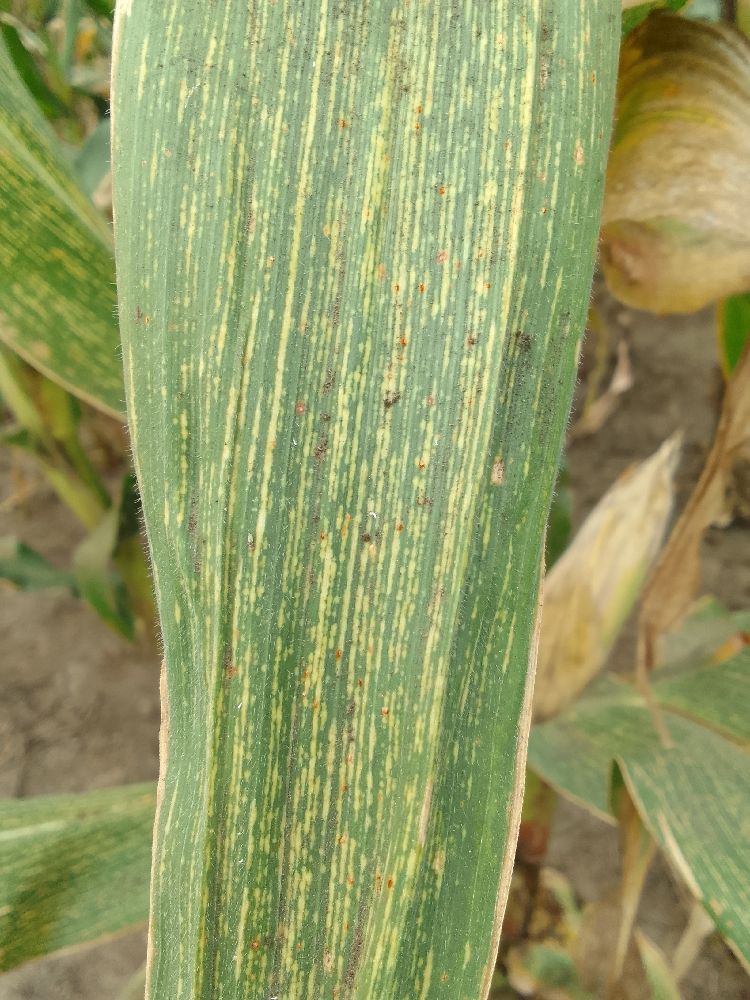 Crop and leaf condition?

maize, maize streak virus
